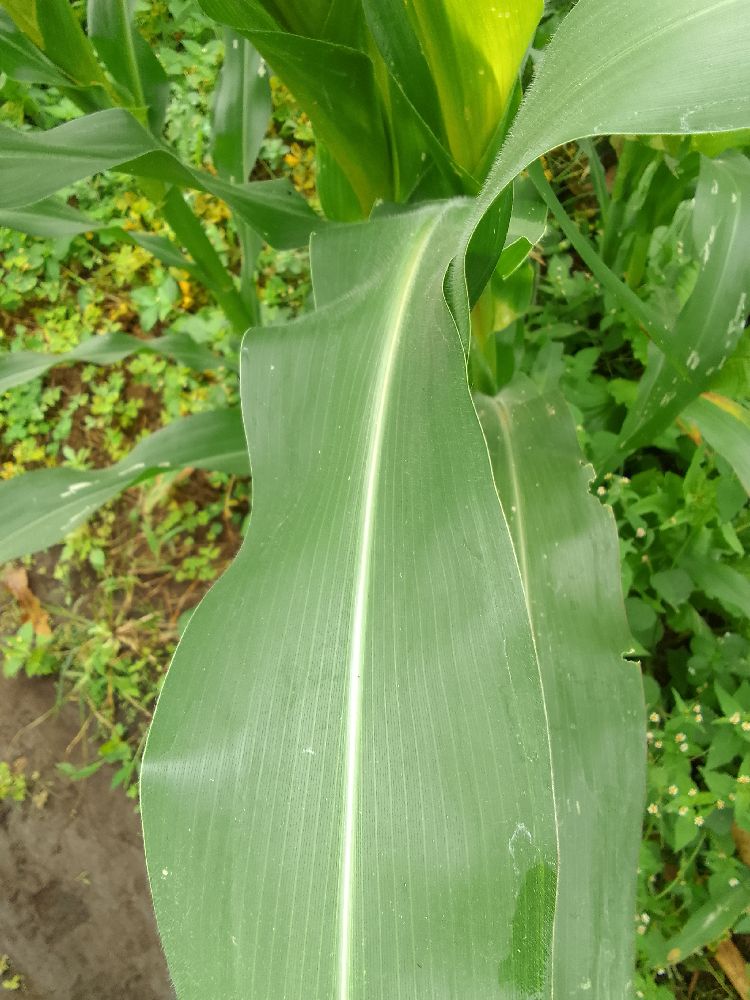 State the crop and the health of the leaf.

maize, healthy
